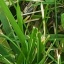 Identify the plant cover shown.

grass
